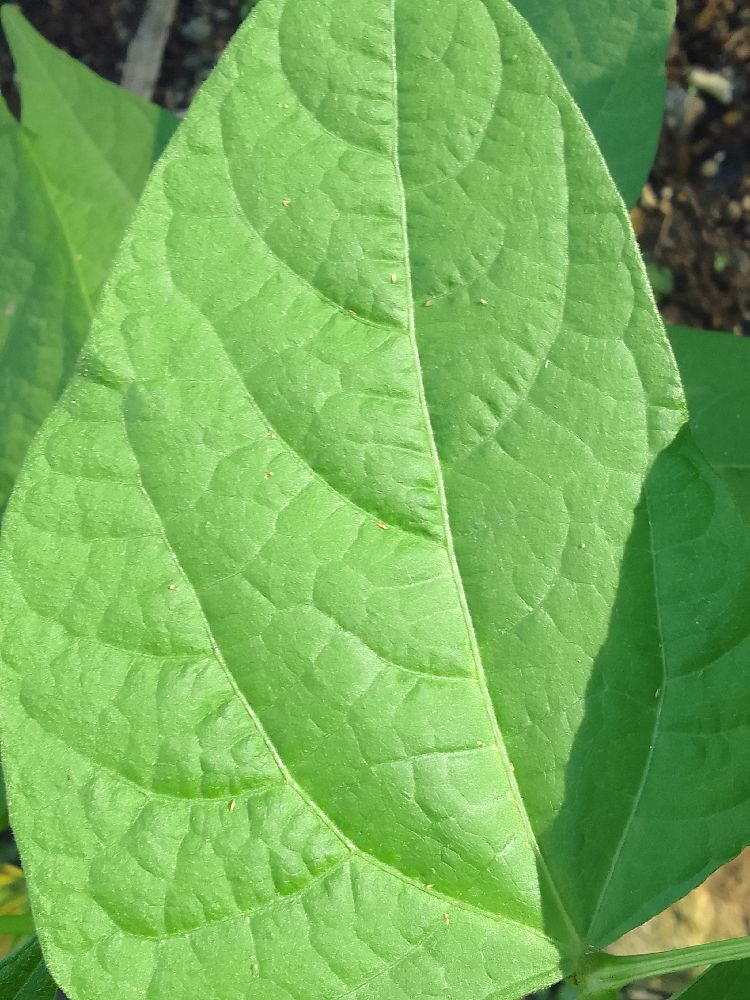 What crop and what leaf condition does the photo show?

common bean, healthy
